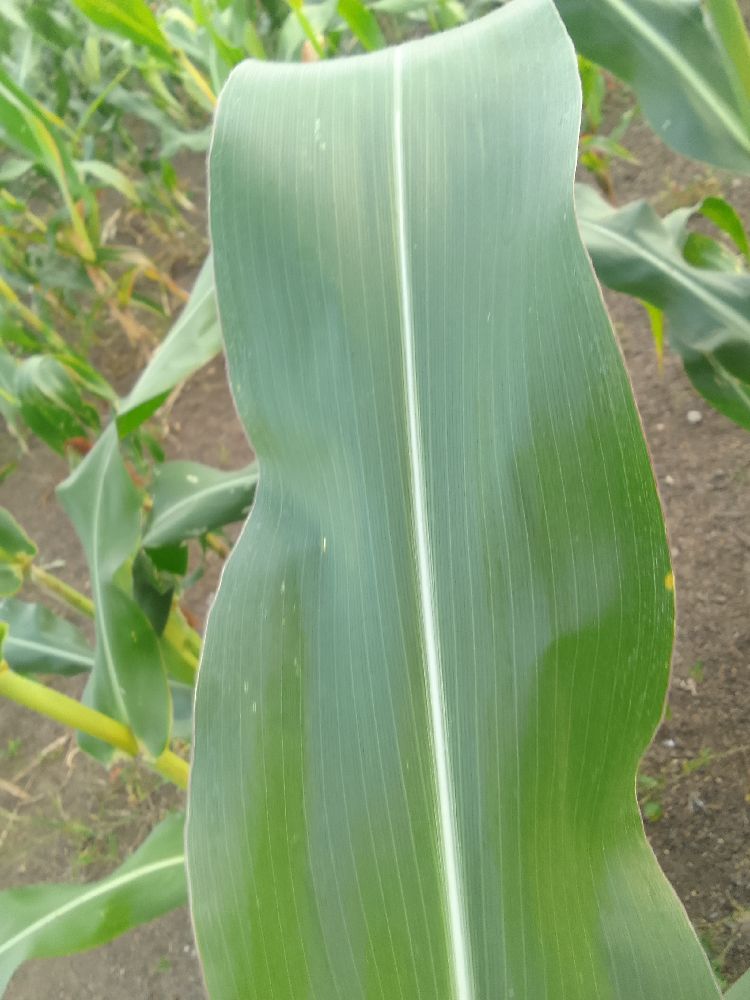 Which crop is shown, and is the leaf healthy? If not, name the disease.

maize, healthy
